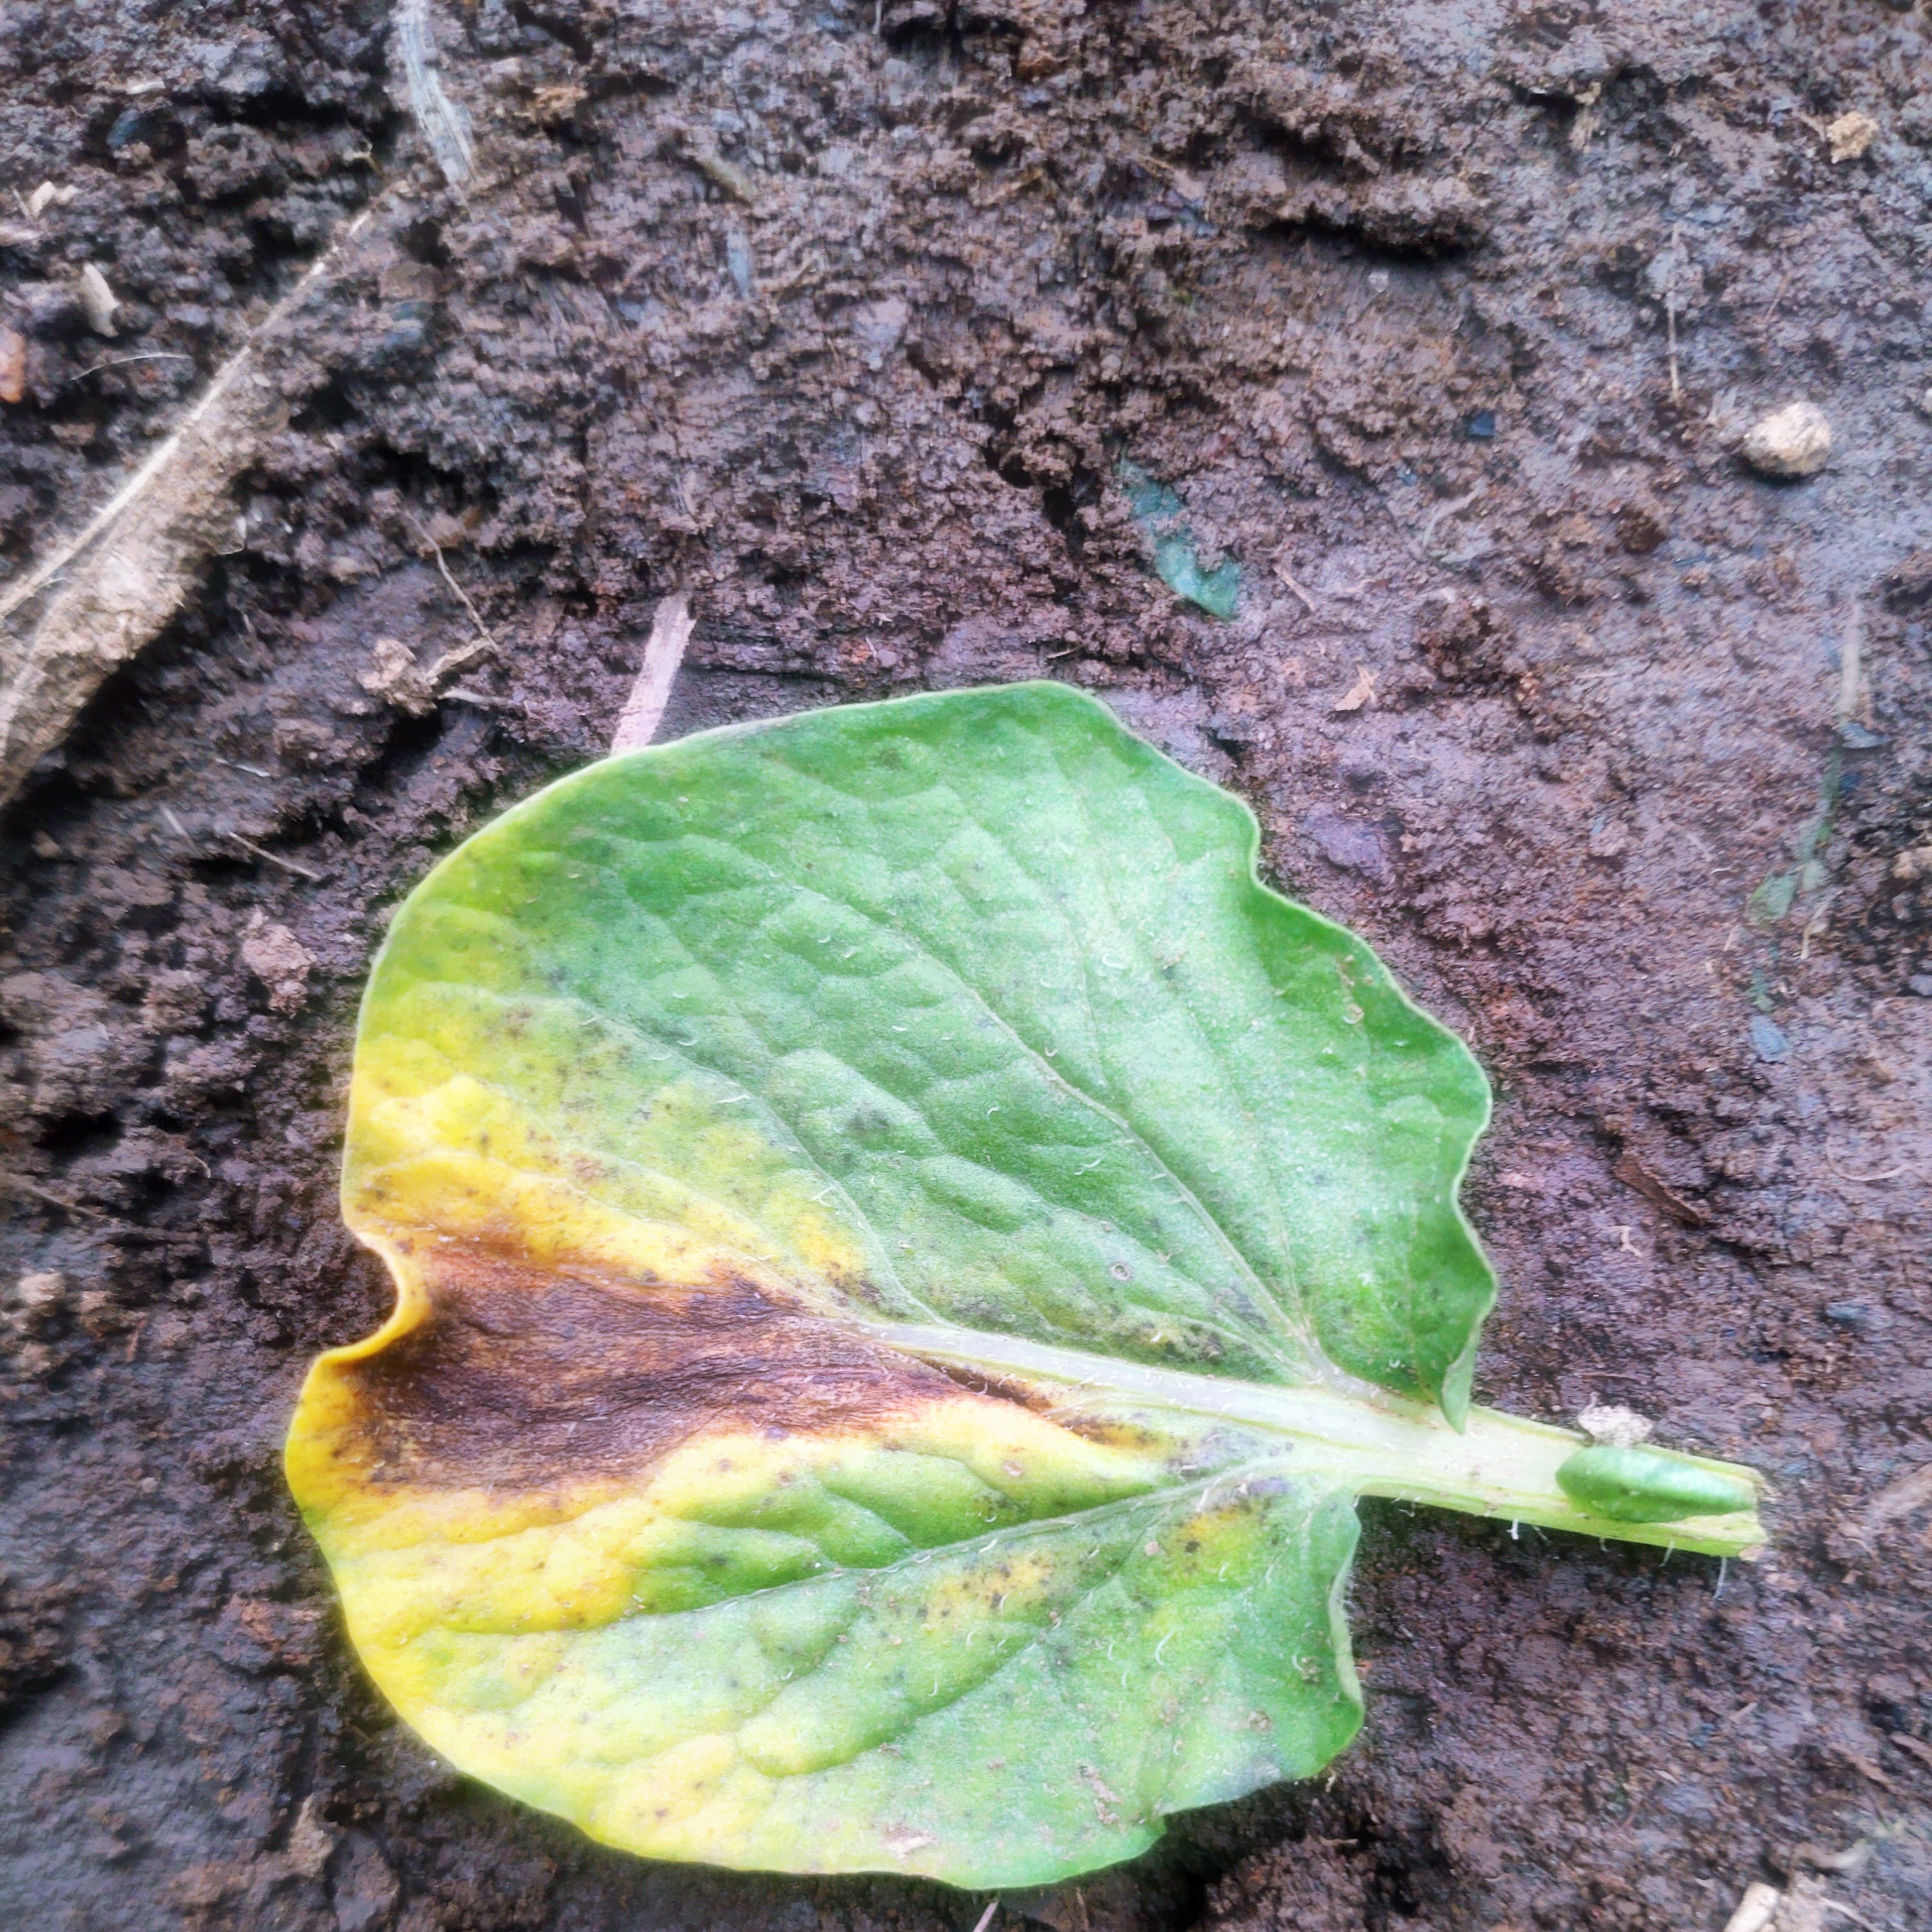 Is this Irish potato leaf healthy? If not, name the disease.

late blight
